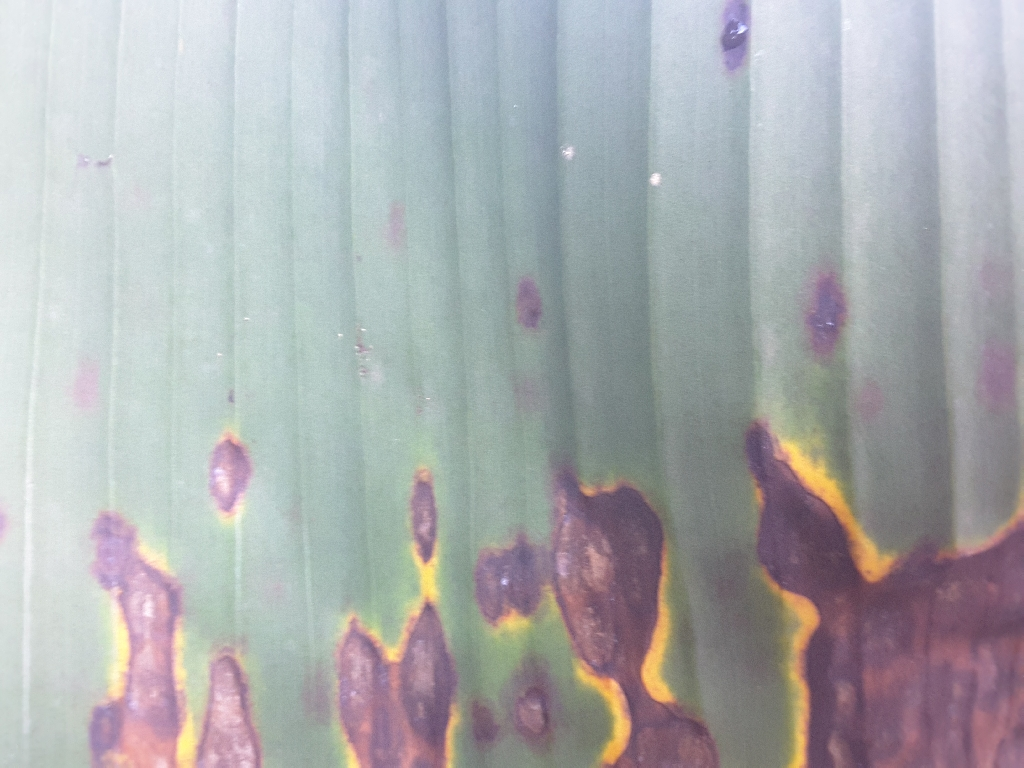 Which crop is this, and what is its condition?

banana, black sigatoka
